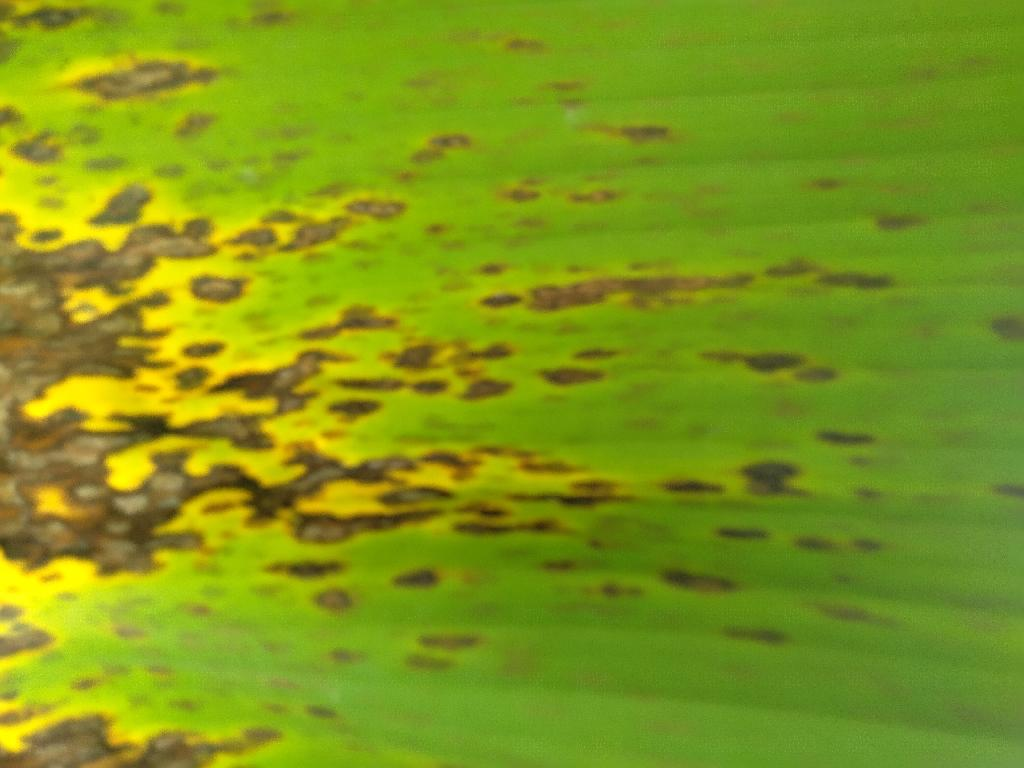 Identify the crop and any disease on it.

banana, black sigatoka
